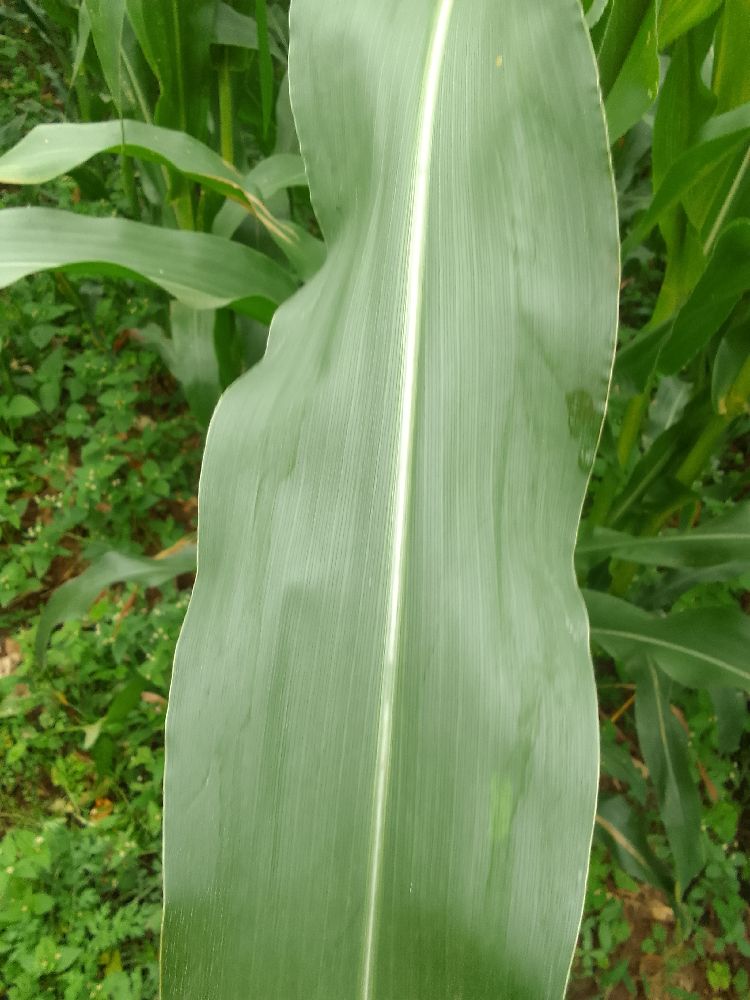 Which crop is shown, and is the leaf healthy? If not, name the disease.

maize, healthy
